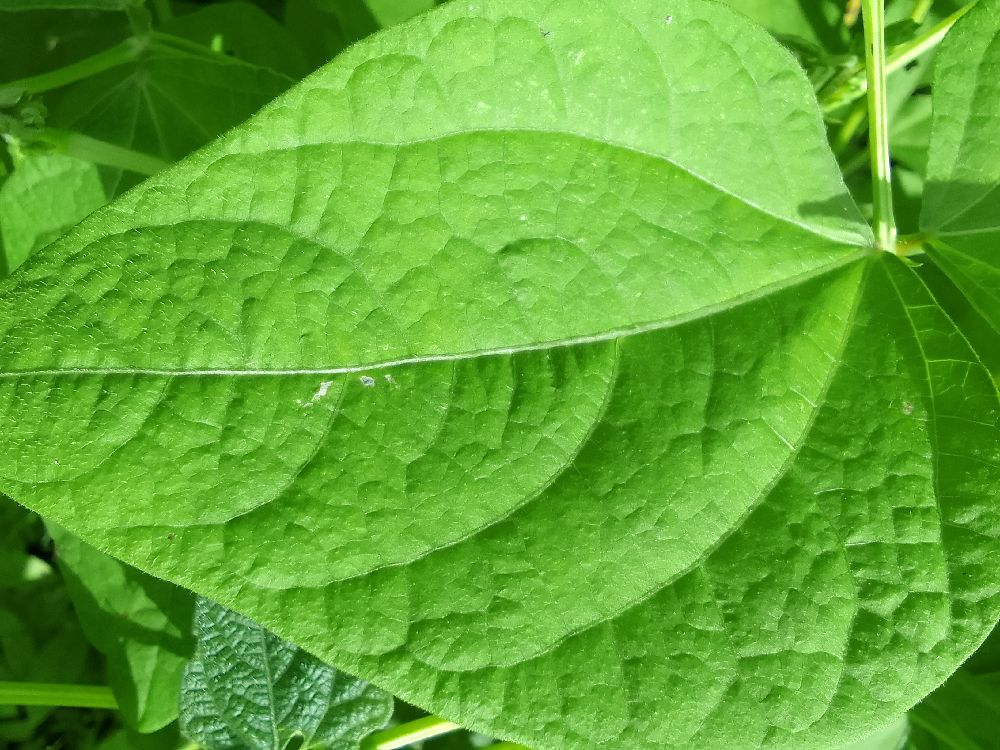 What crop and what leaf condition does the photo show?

common bean, healthy
